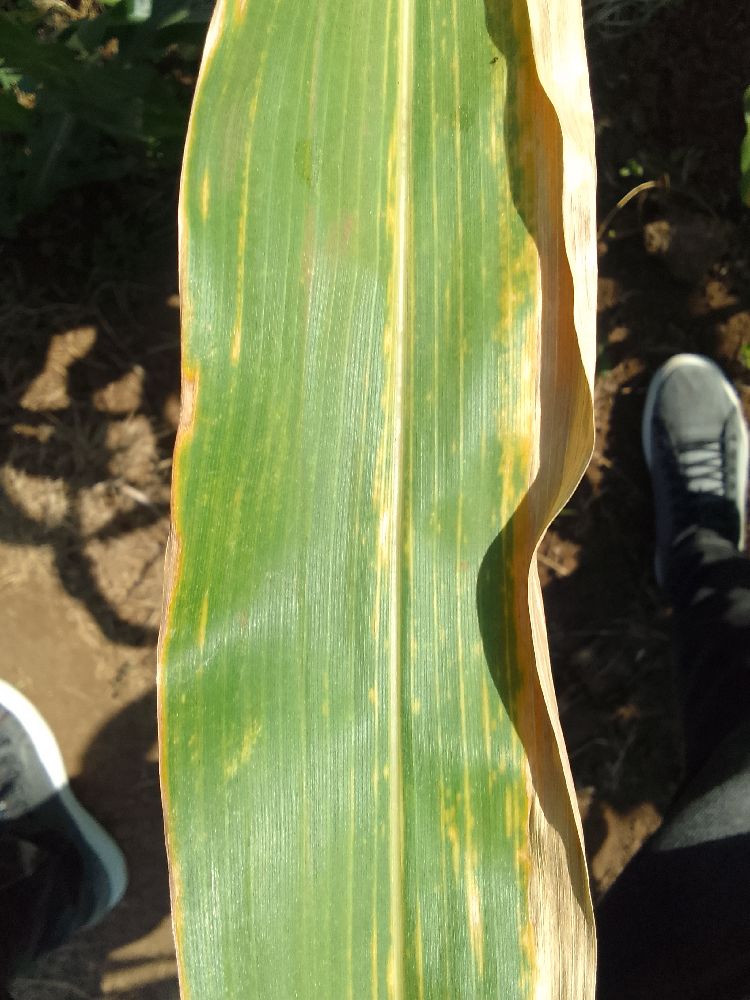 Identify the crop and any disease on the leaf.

maize, maize lethal necrosis
